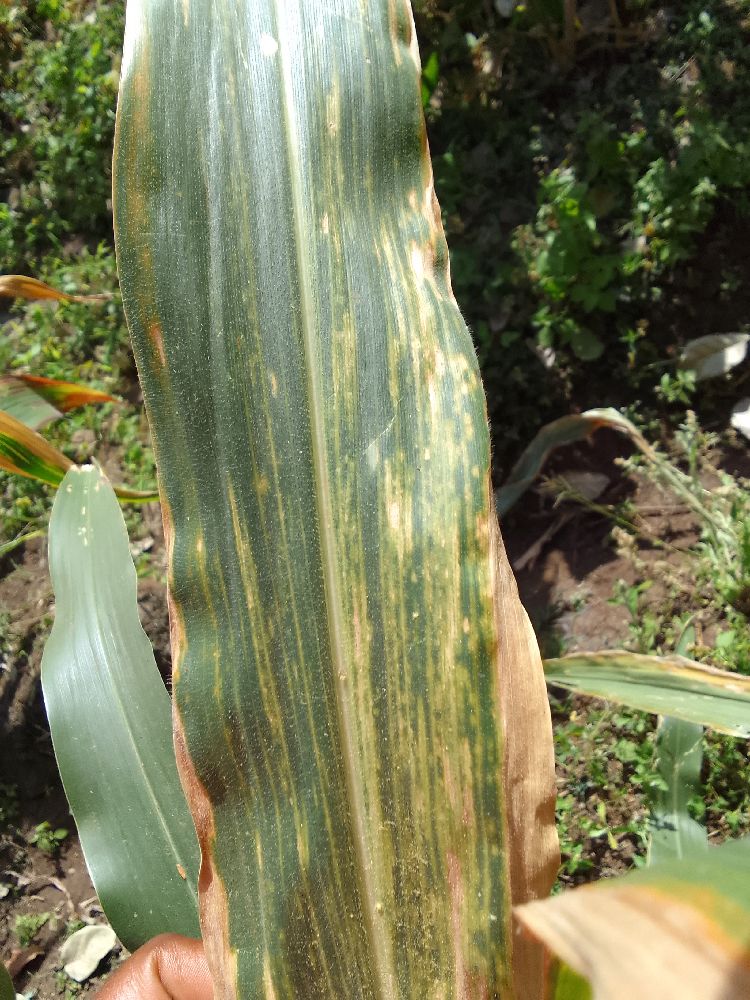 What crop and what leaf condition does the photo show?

maize, maize lethal necrosis
